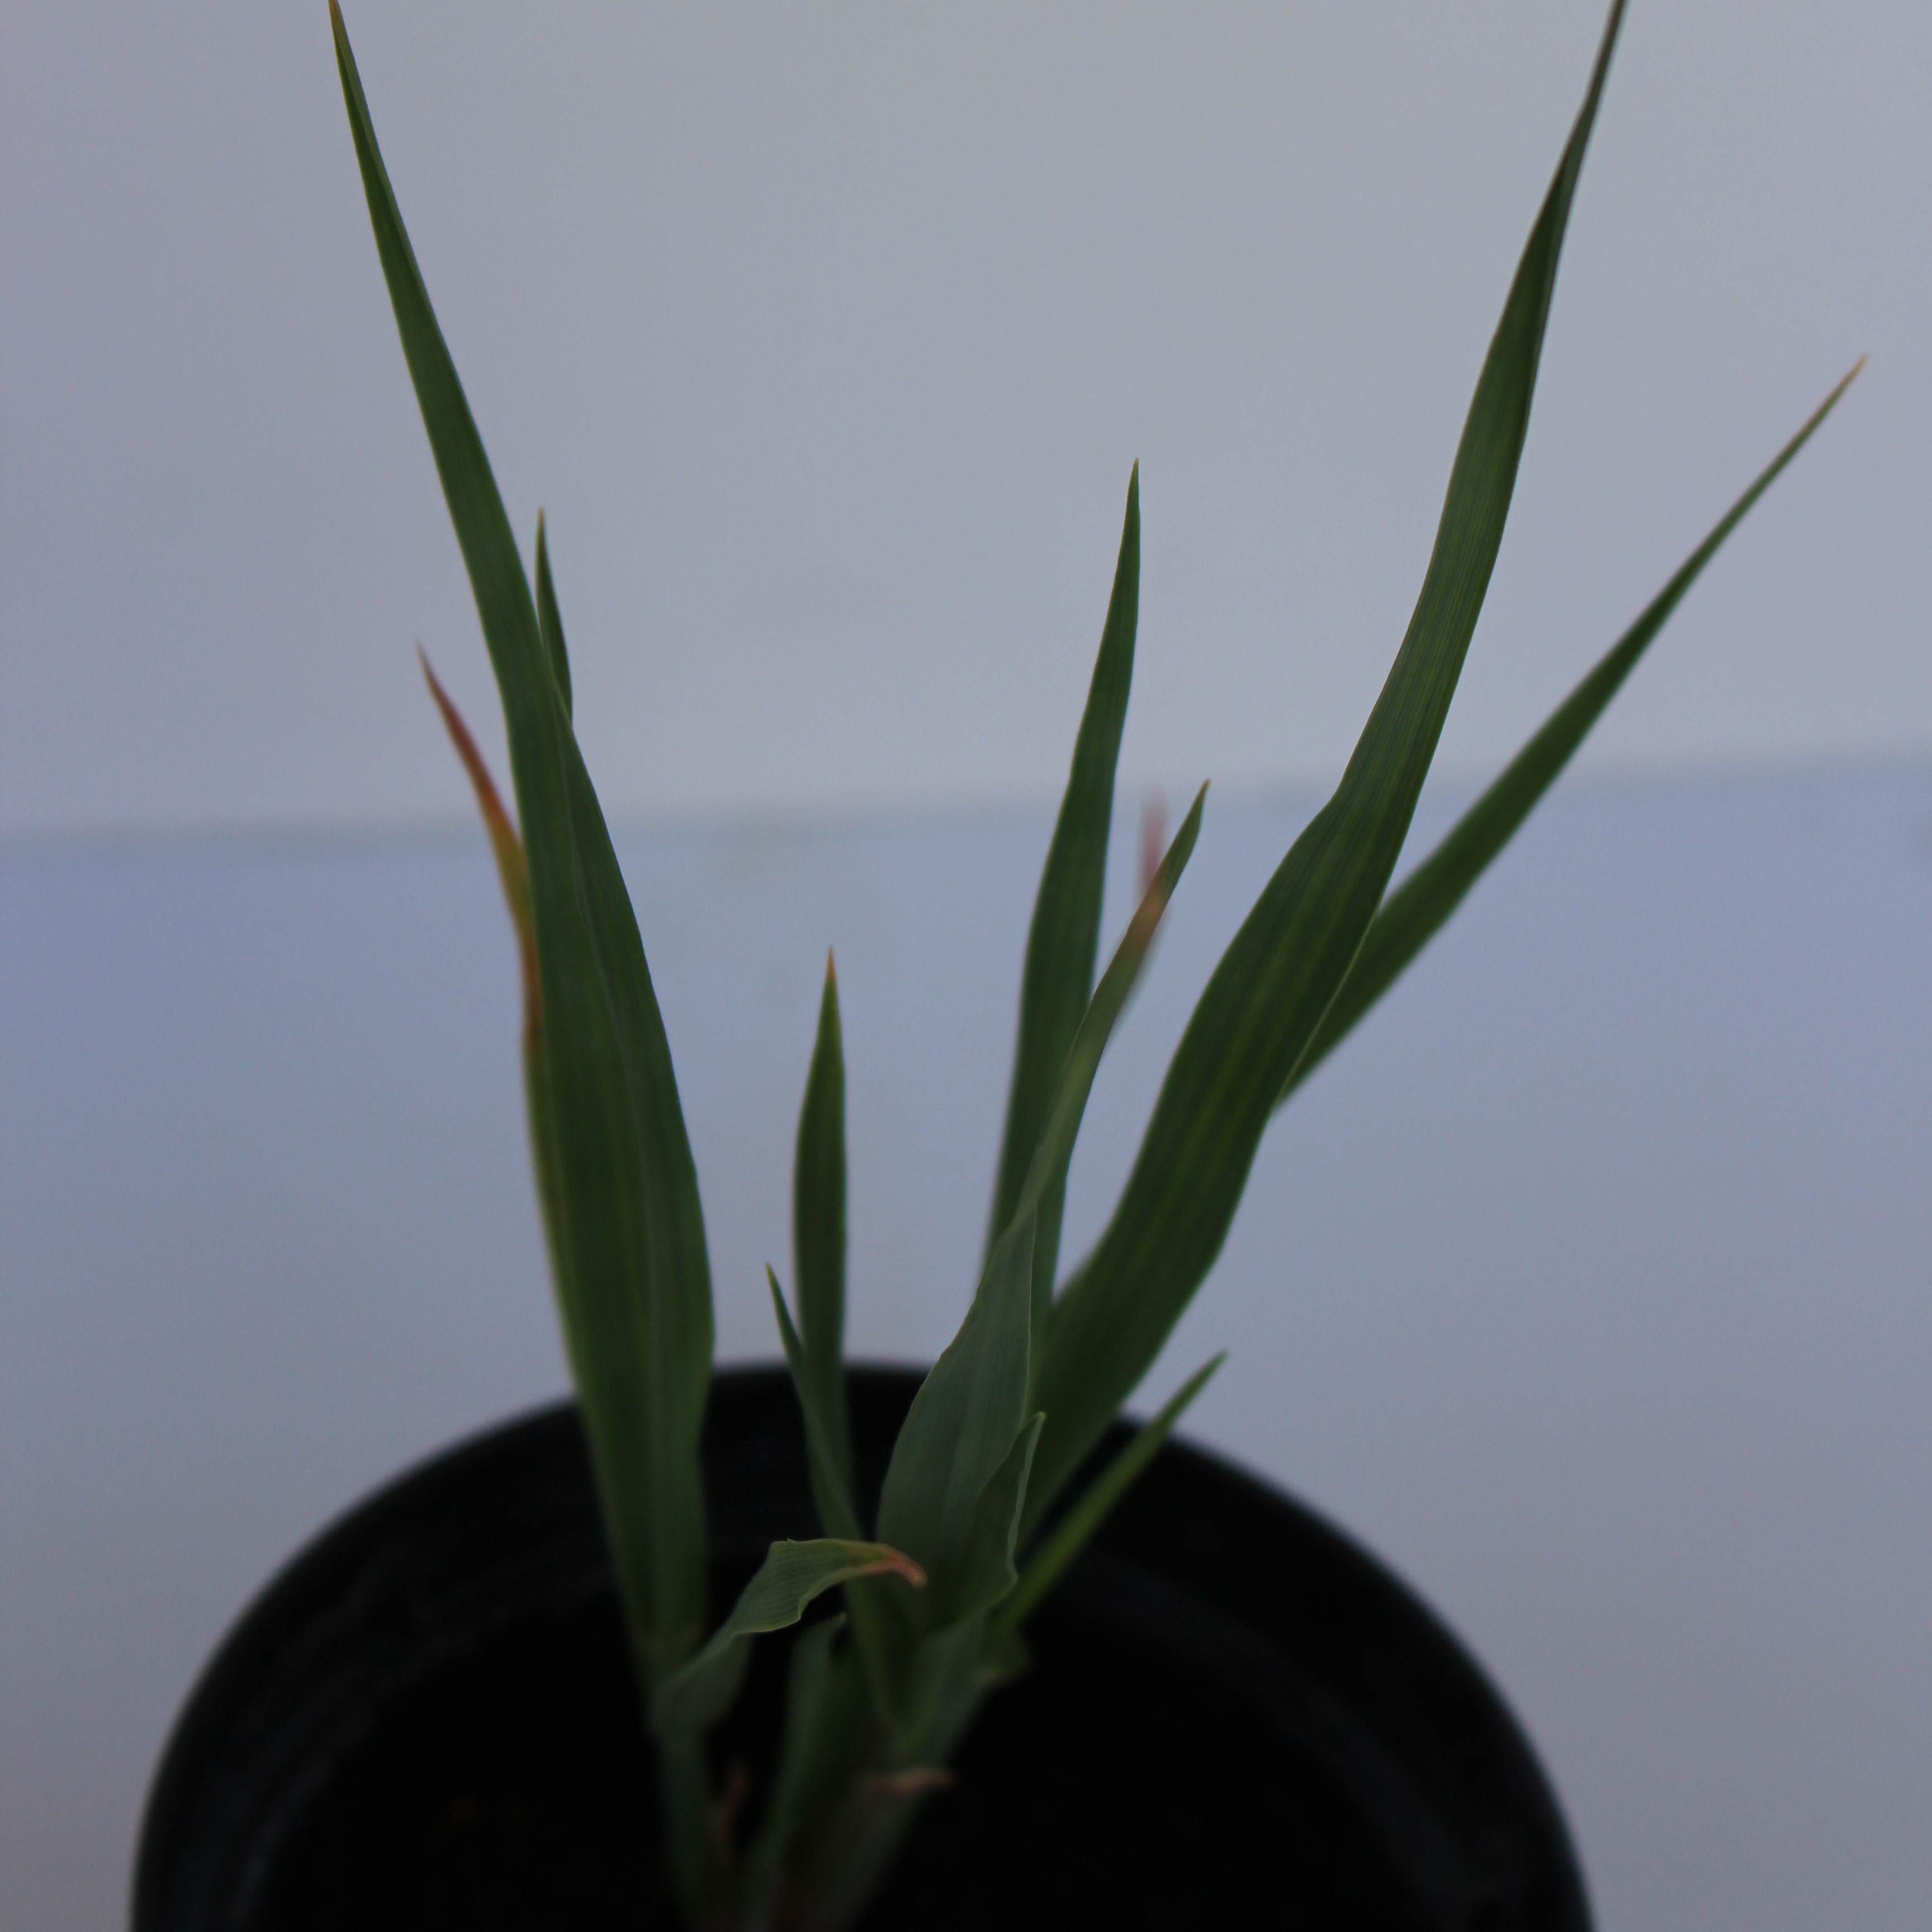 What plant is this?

Avena sterilis
